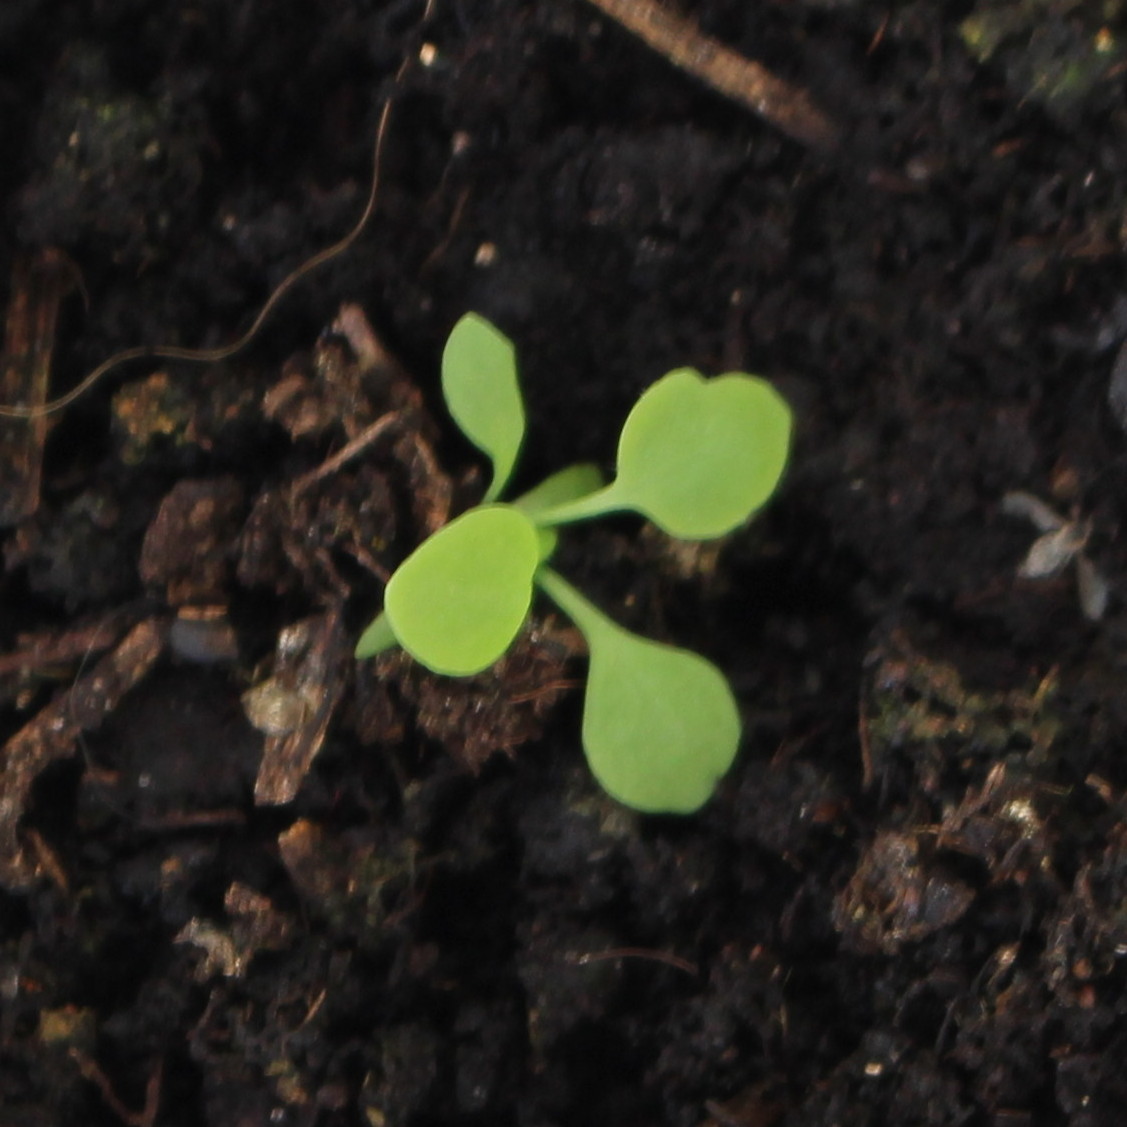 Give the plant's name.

Papaver rhoeas
